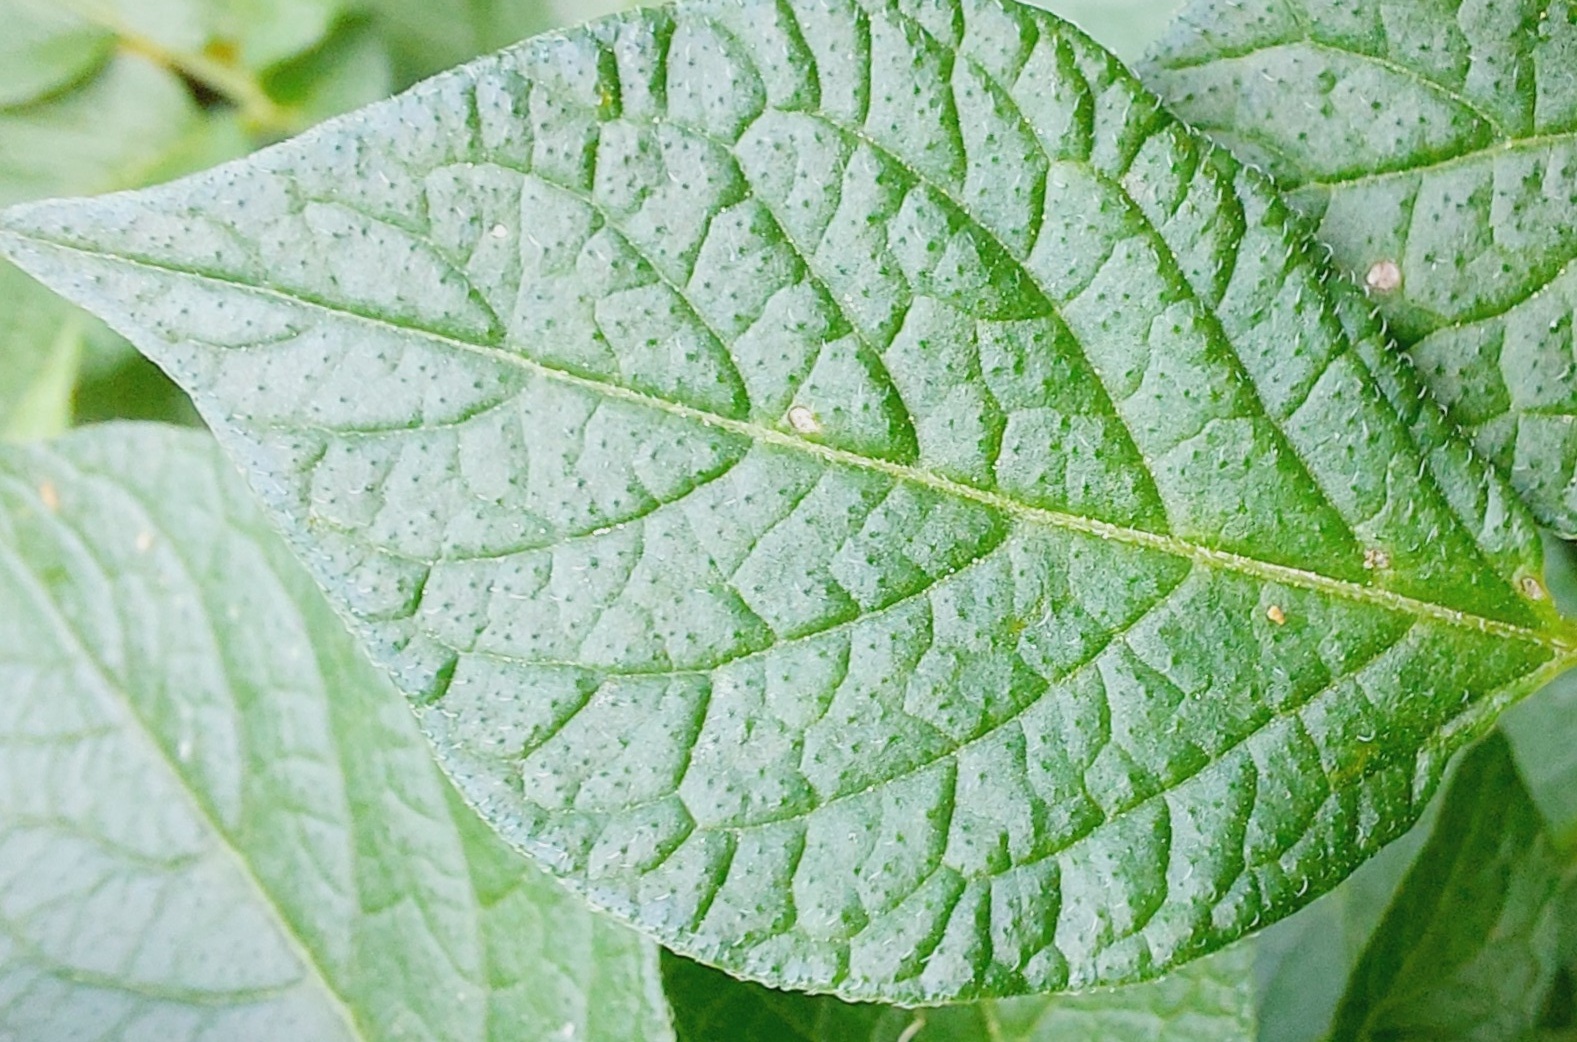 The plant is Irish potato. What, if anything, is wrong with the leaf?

healthy
